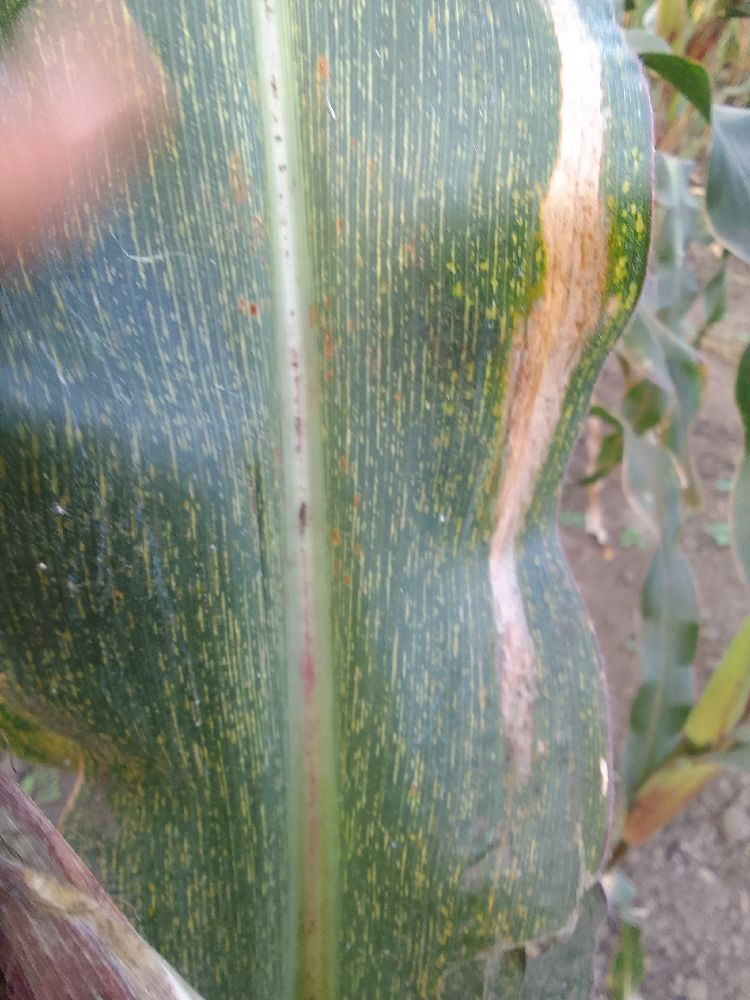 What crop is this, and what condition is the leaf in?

maize, maize streak virus
